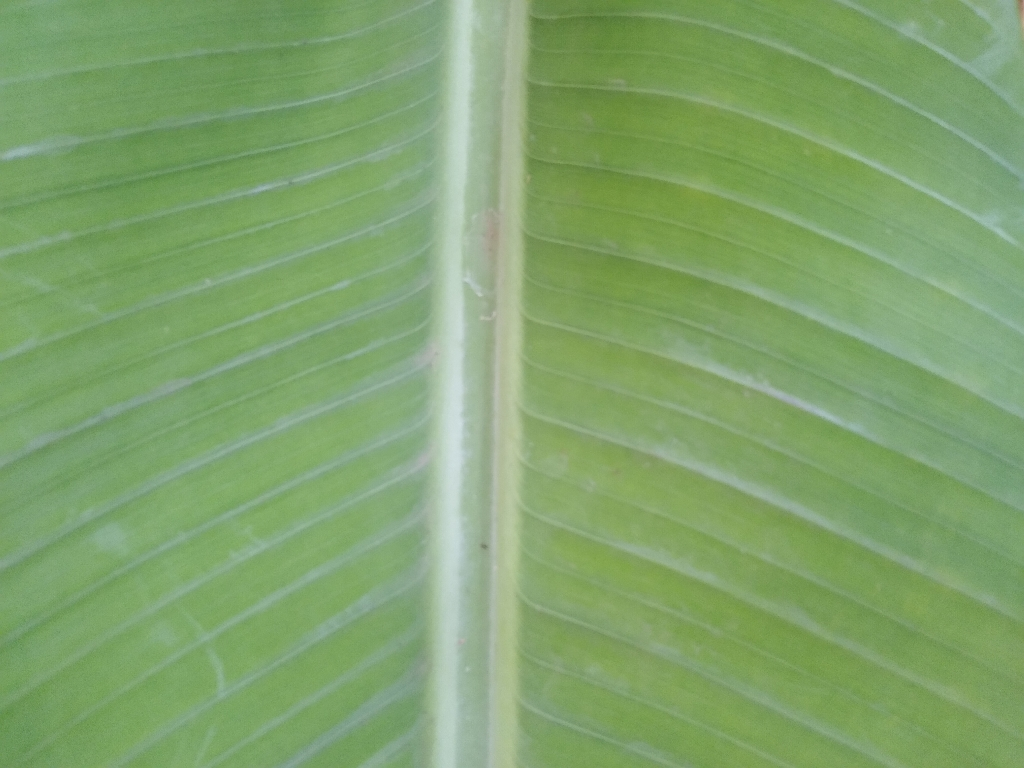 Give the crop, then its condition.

banana, healthy
